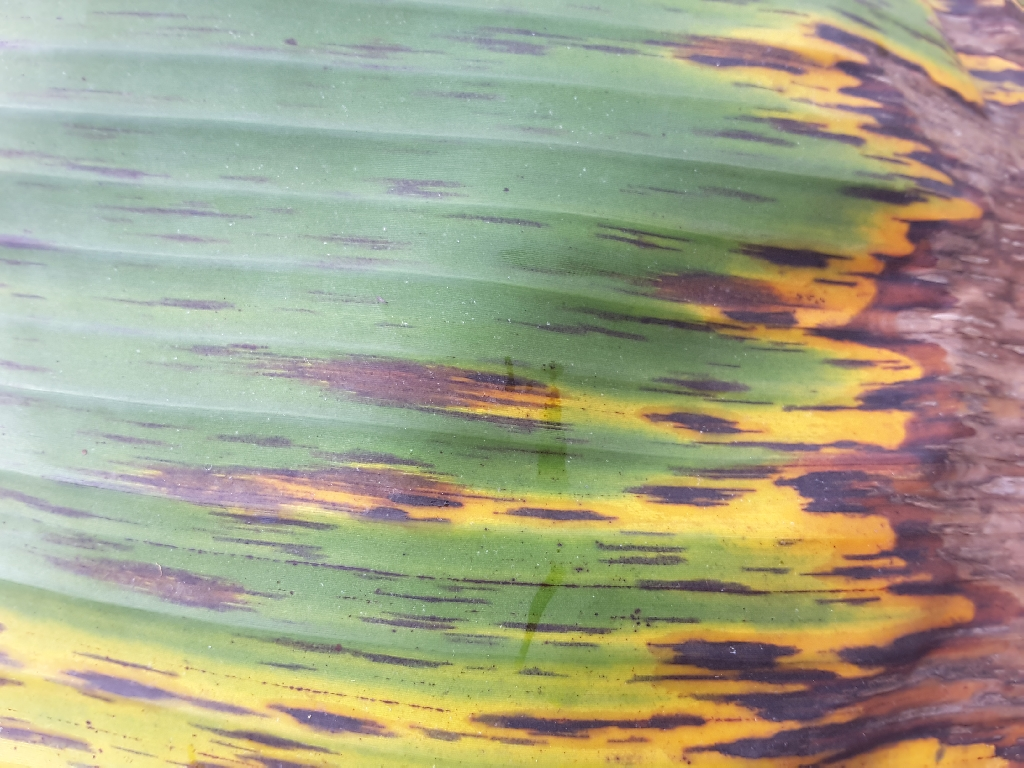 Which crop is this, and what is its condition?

banana, black sigatoka
